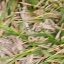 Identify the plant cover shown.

grass
